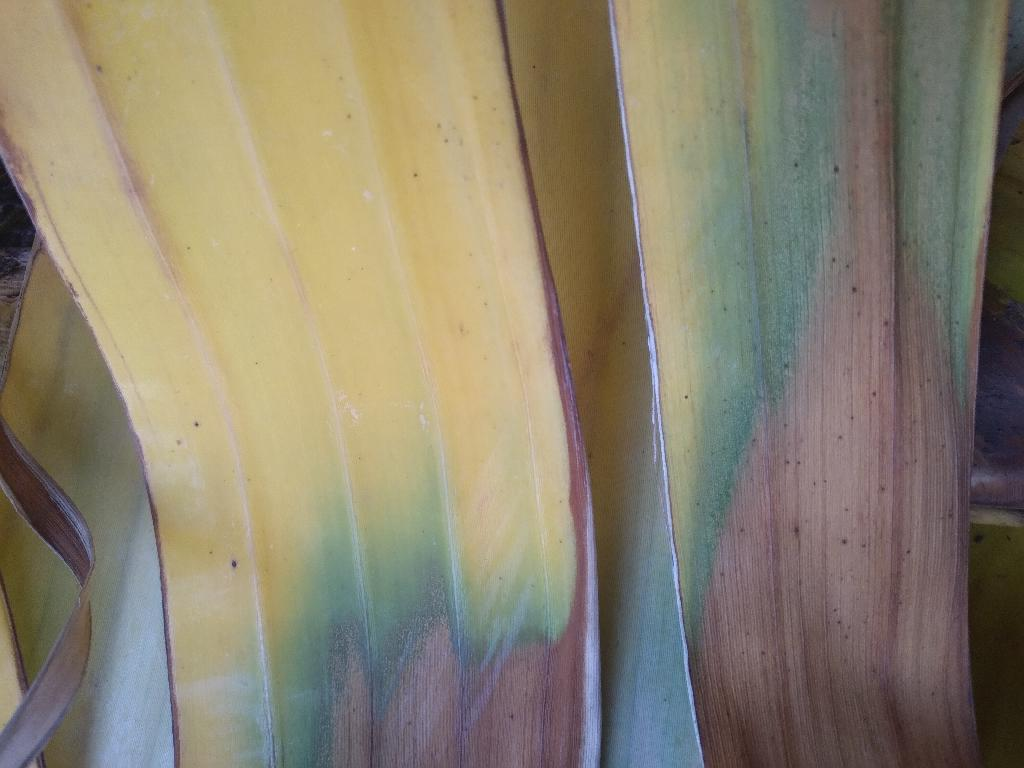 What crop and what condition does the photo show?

banana, fusarium wilt race 1
